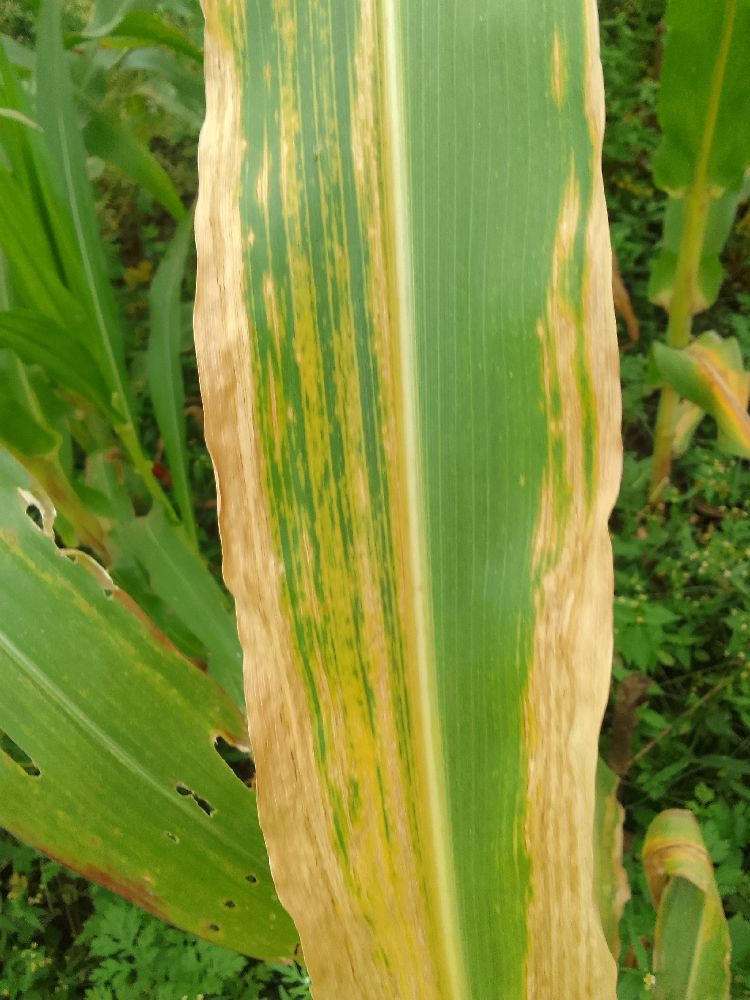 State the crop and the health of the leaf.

maize, maize lethal necrosis
